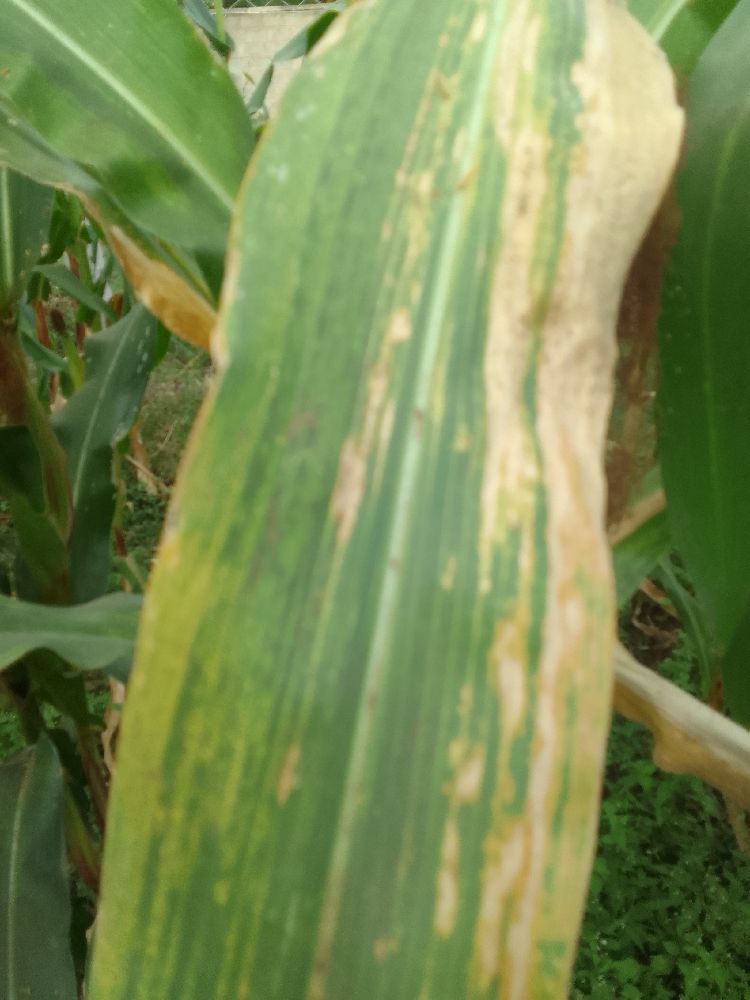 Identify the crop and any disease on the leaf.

maize, maize lethal necrosis
